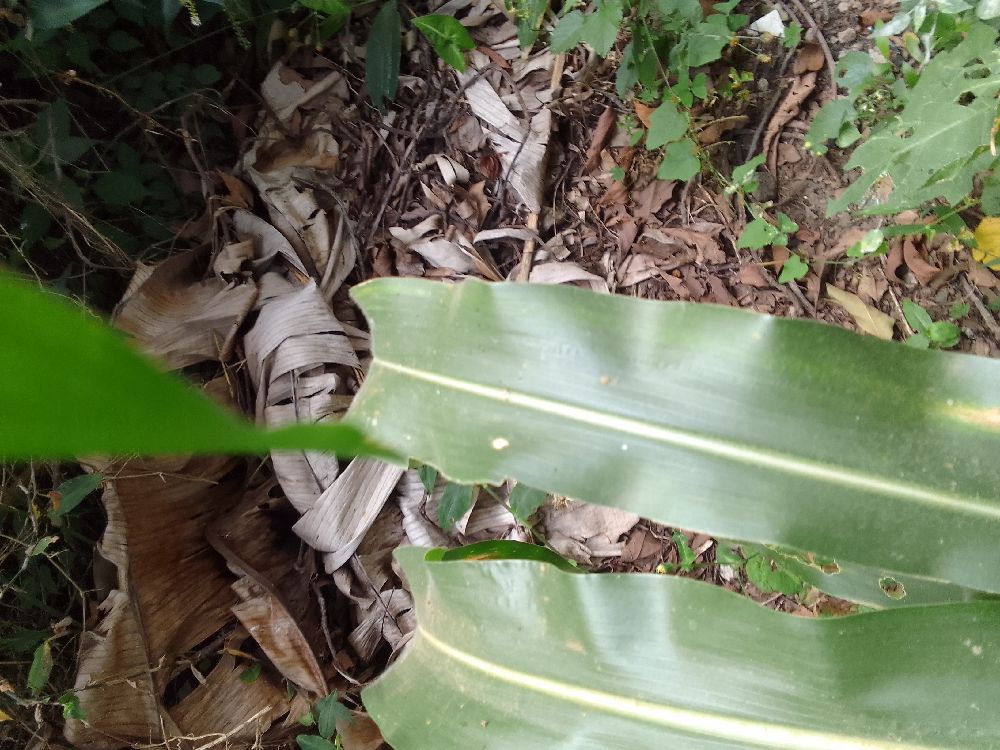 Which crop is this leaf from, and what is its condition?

maize, healthy
